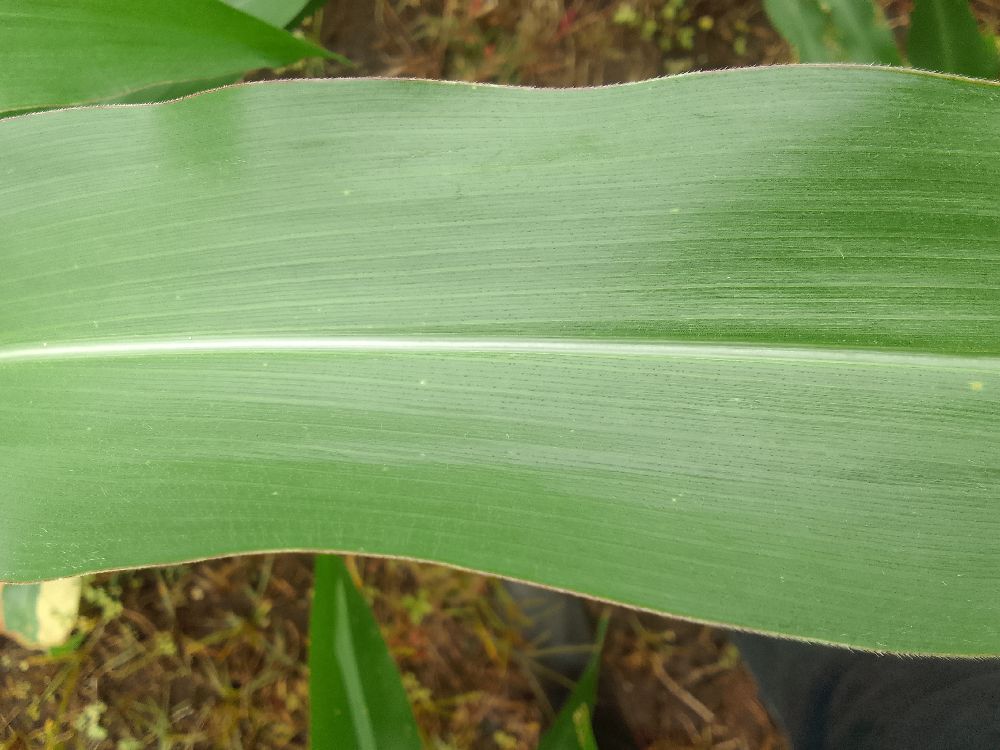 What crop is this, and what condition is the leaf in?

maize, healthy
